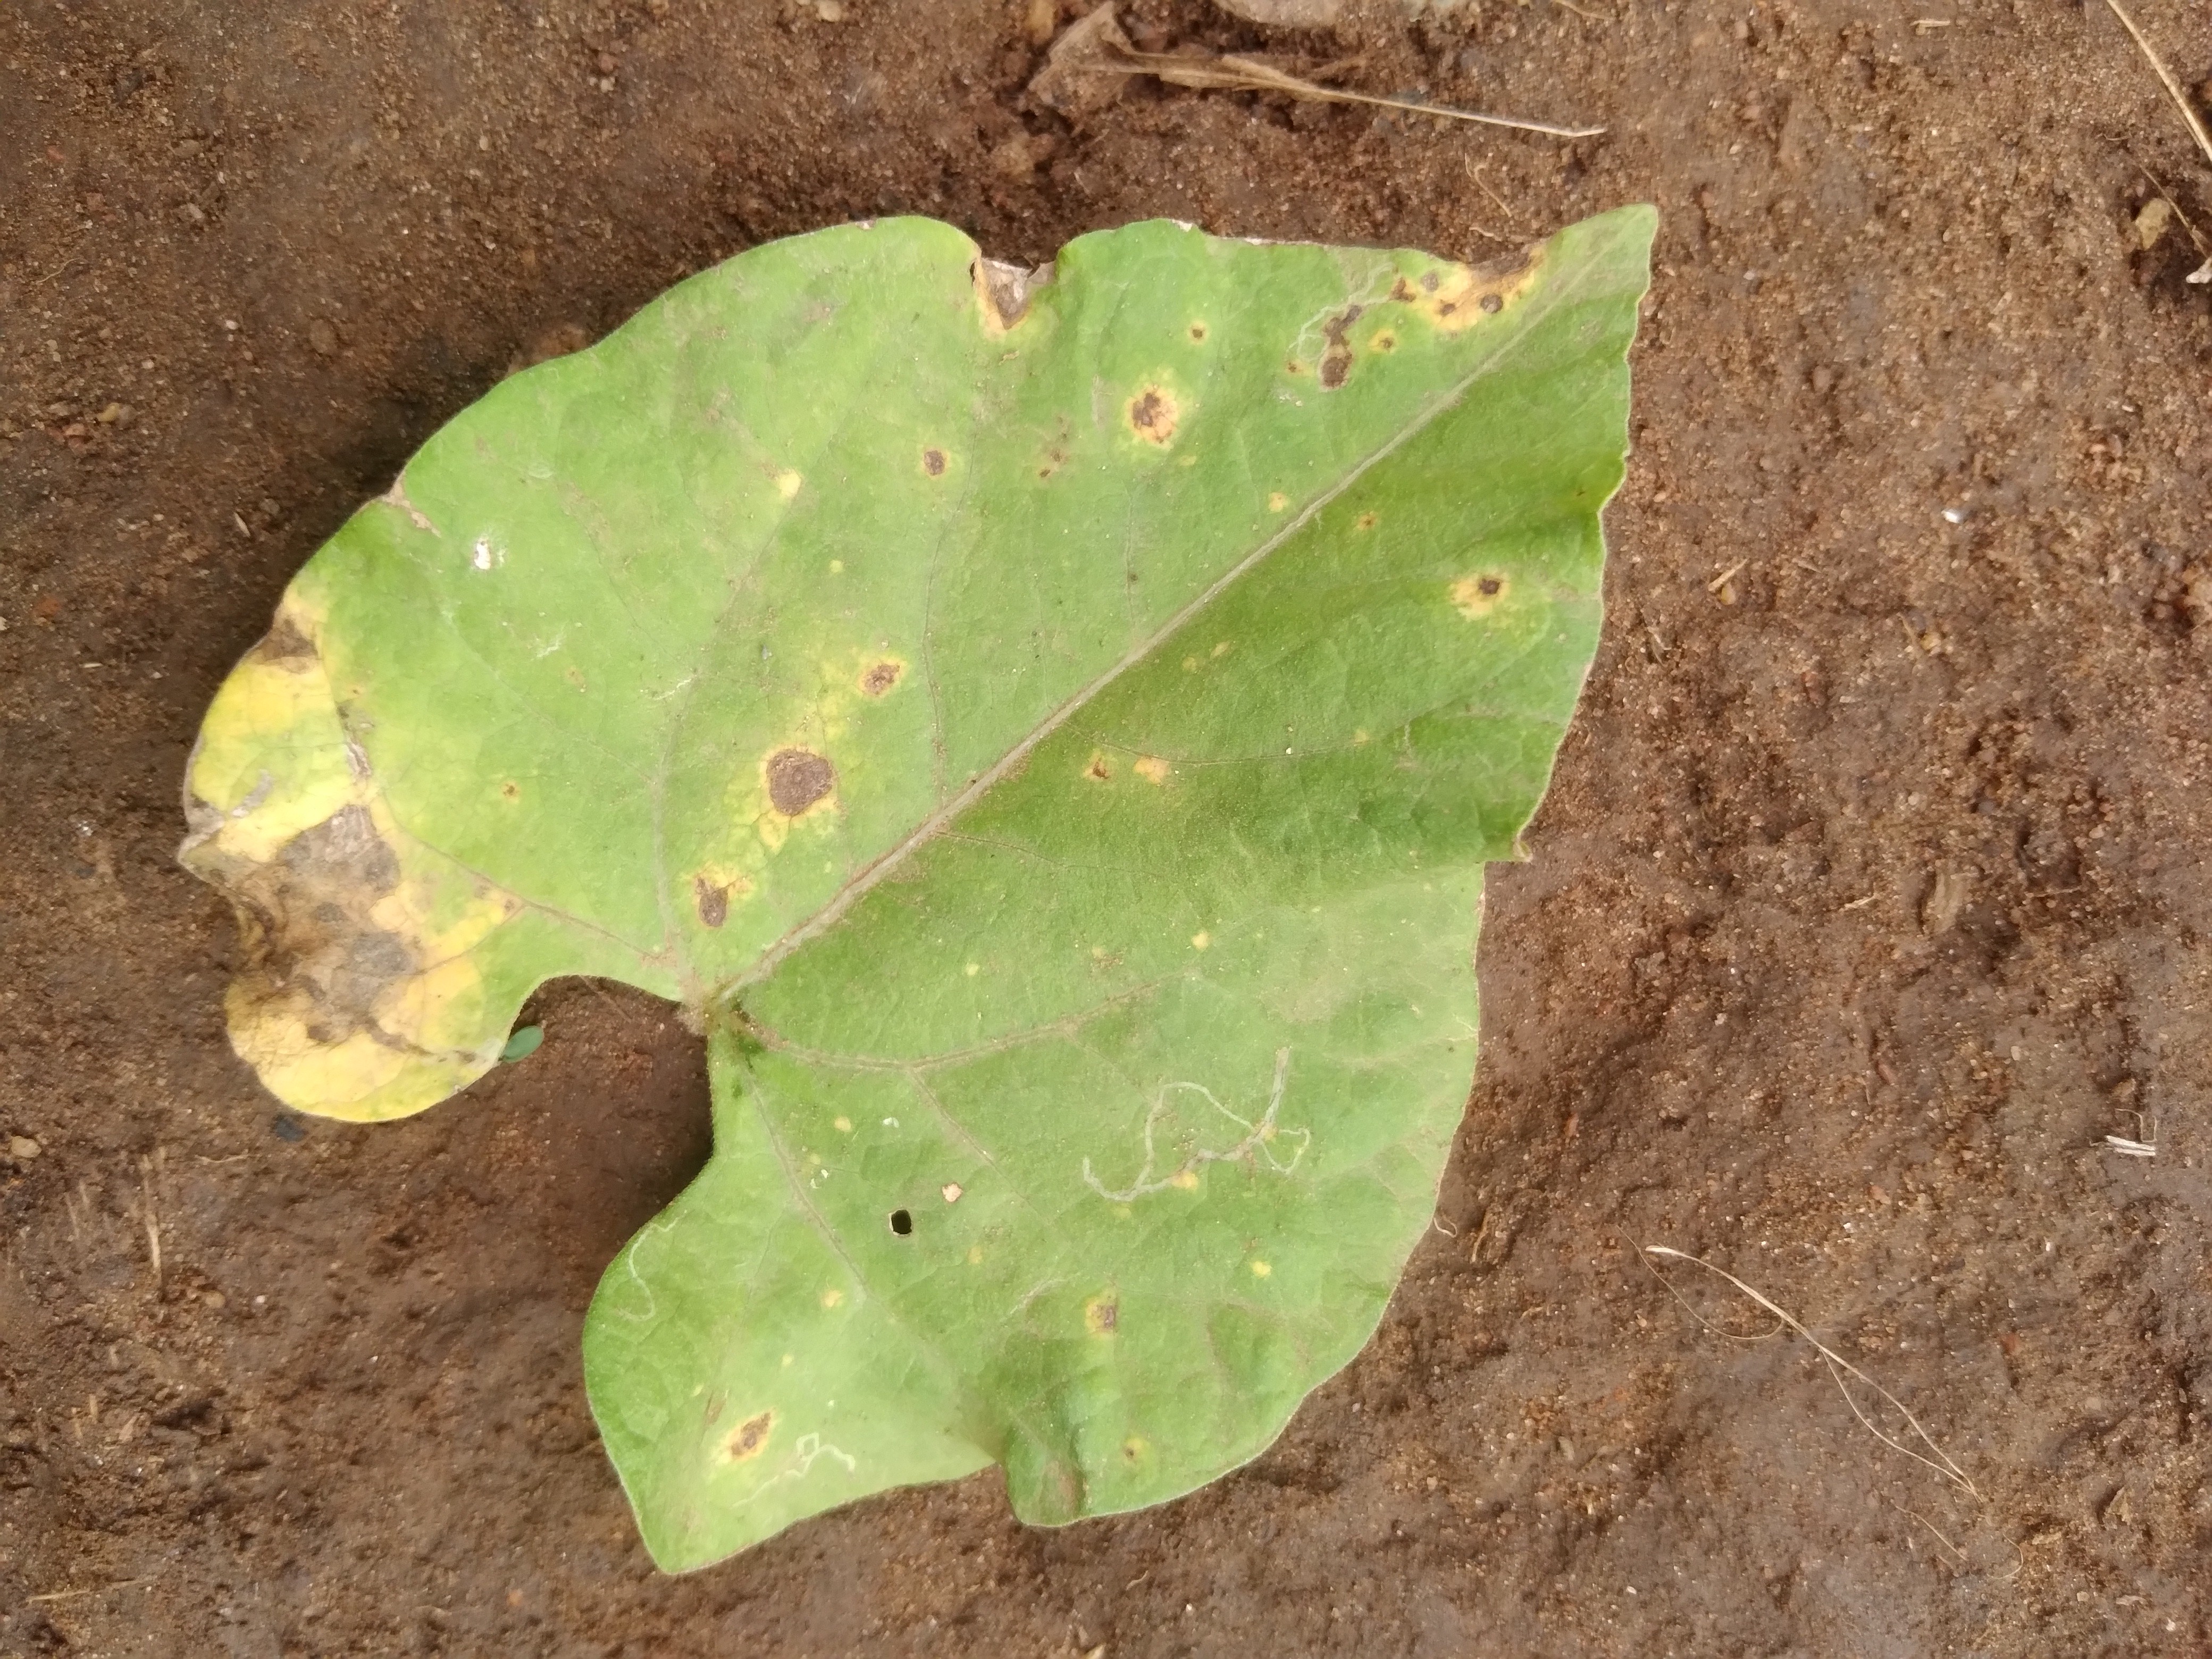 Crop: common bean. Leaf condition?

rust
